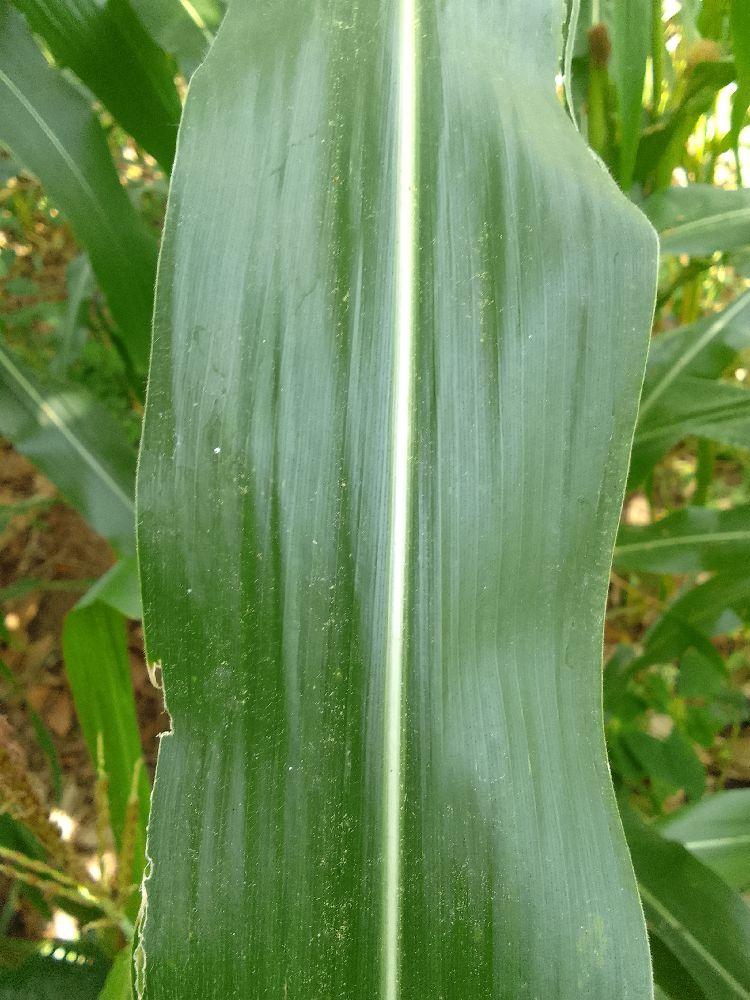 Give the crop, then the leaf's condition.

maize, healthy
